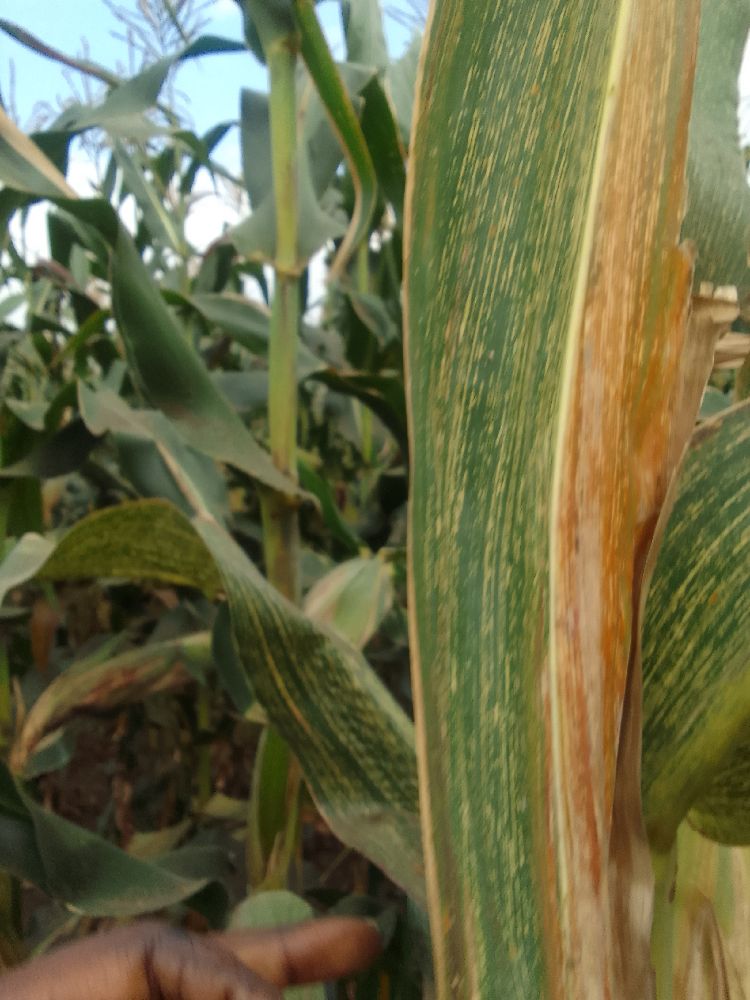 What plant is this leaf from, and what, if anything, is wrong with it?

maize, maize streak virus
